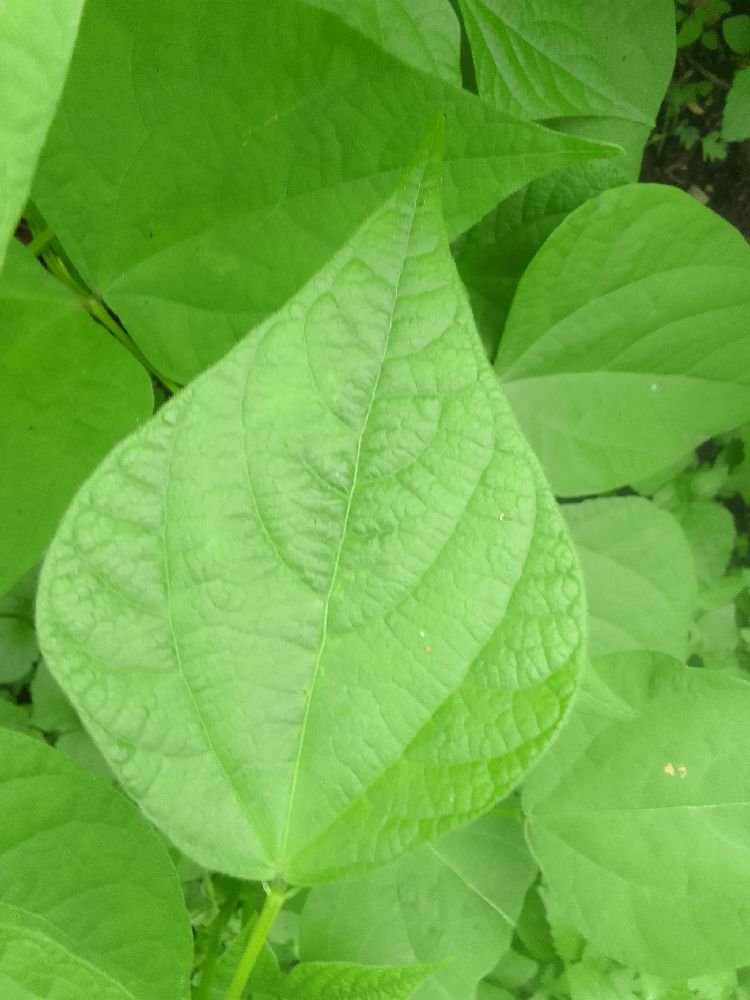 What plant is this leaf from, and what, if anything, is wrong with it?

common bean, healthy
